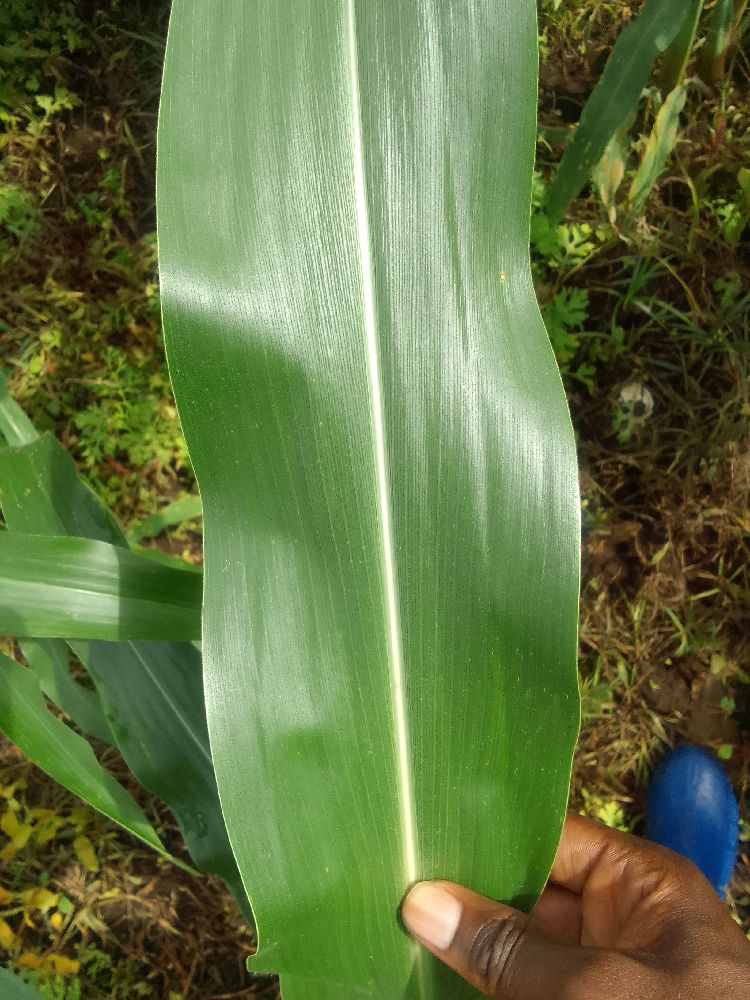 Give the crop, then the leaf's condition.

maize, healthy
